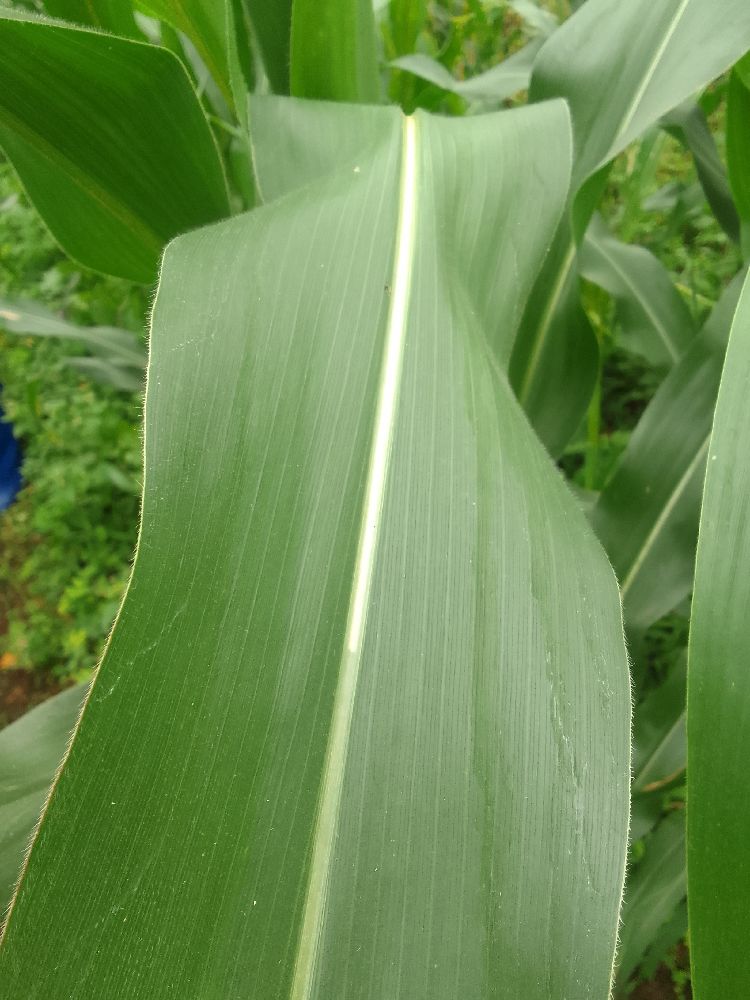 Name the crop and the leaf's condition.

maize, healthy
